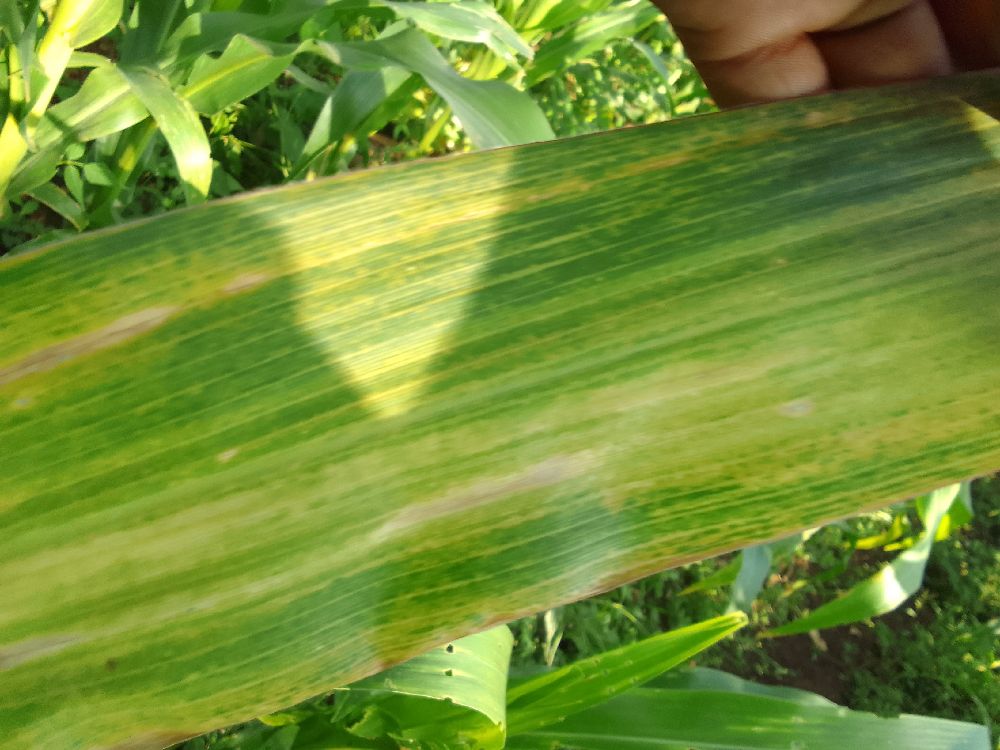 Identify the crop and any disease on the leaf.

maize, maize lethal necrosis
